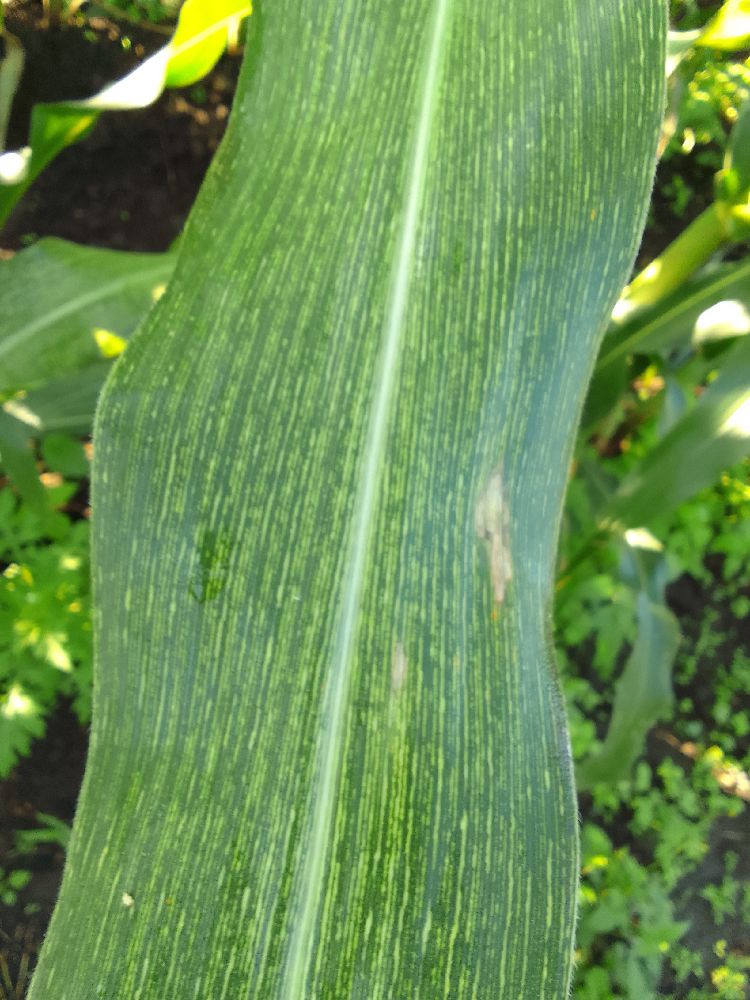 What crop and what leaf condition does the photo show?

maize, maize streak virus
